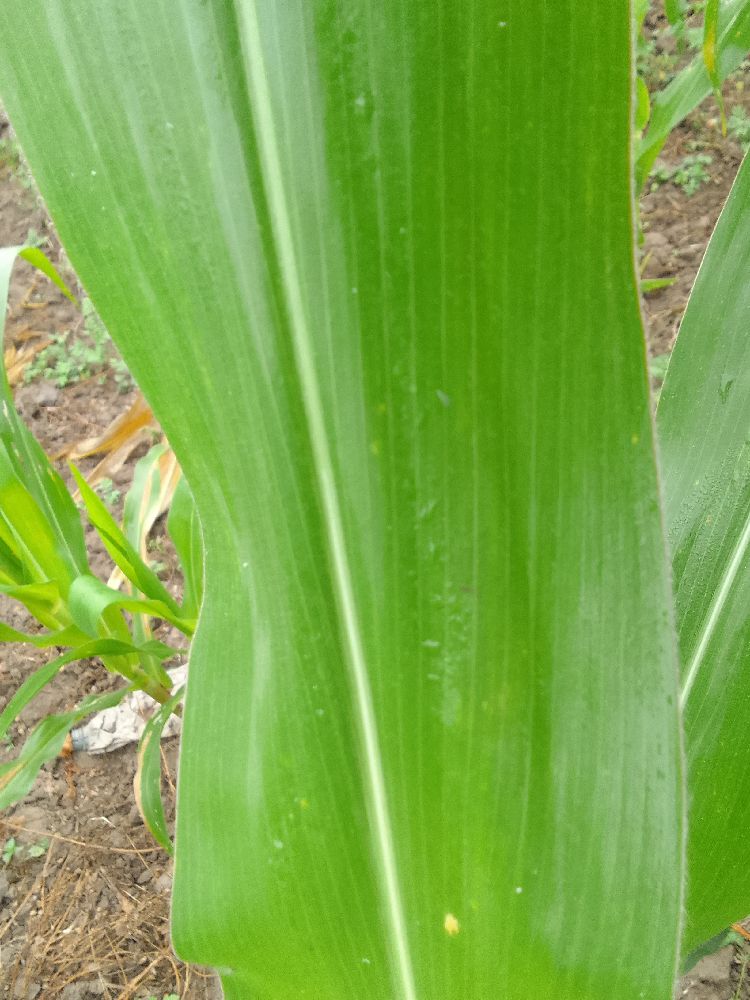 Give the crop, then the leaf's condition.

maize, healthy
